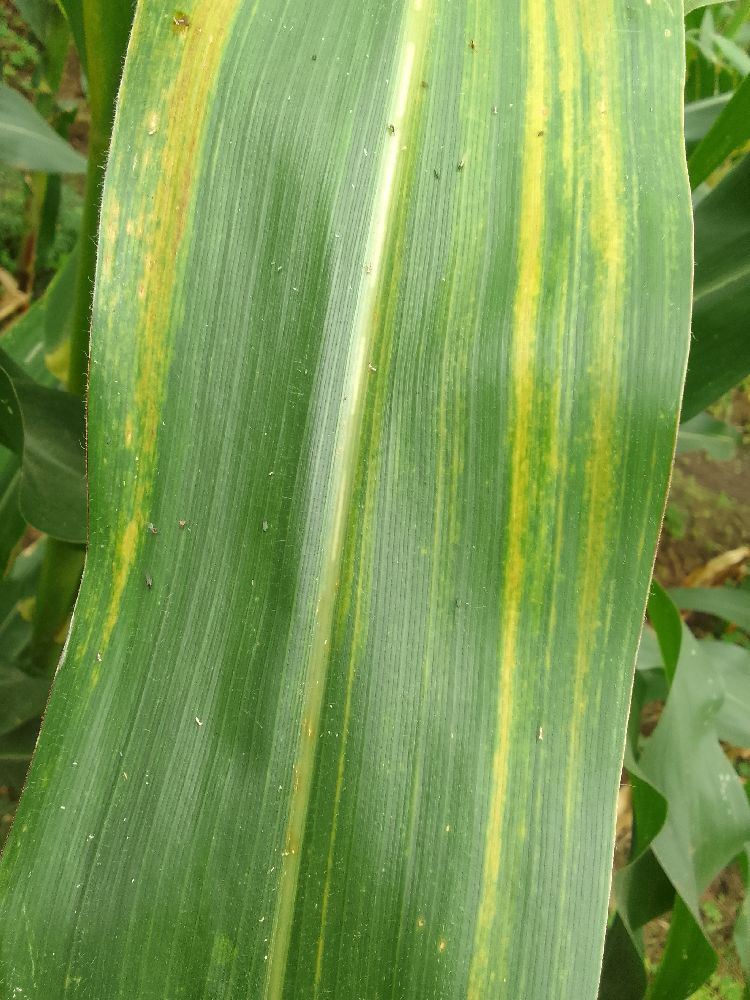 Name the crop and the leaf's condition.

maize, maize lethal necrosis
